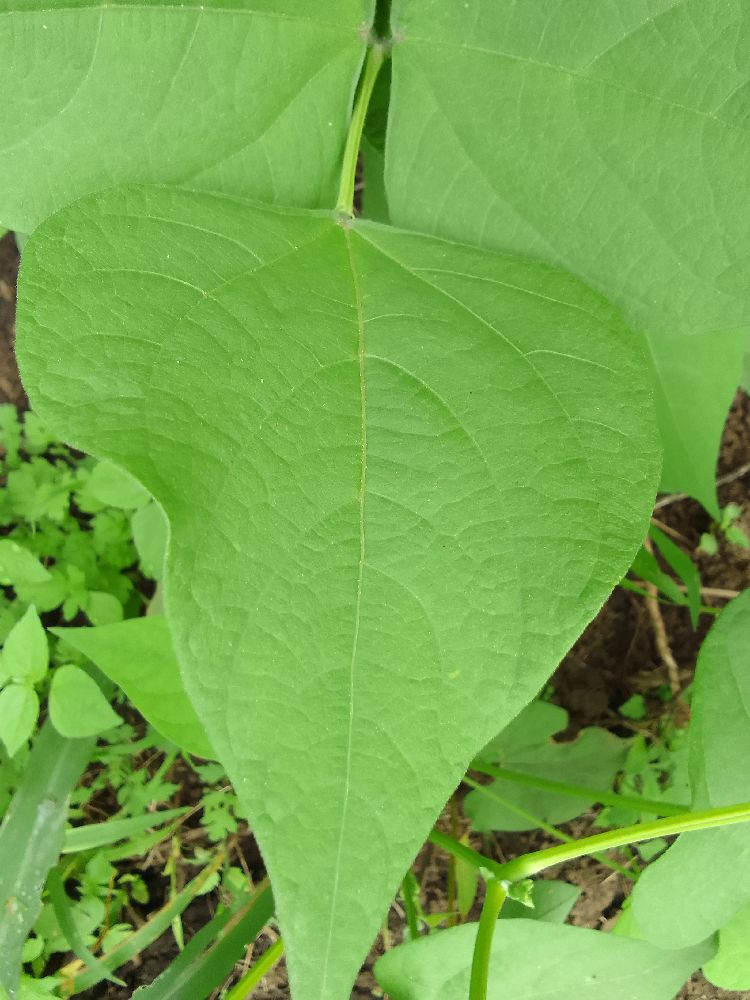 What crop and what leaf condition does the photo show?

common bean, healthy
